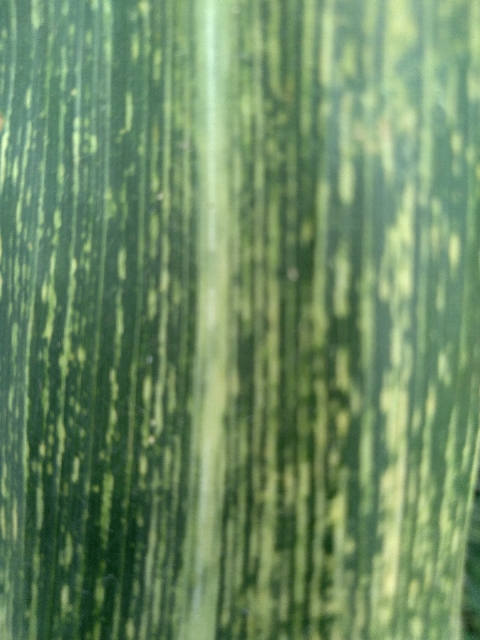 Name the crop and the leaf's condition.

maize, maize streak virus
